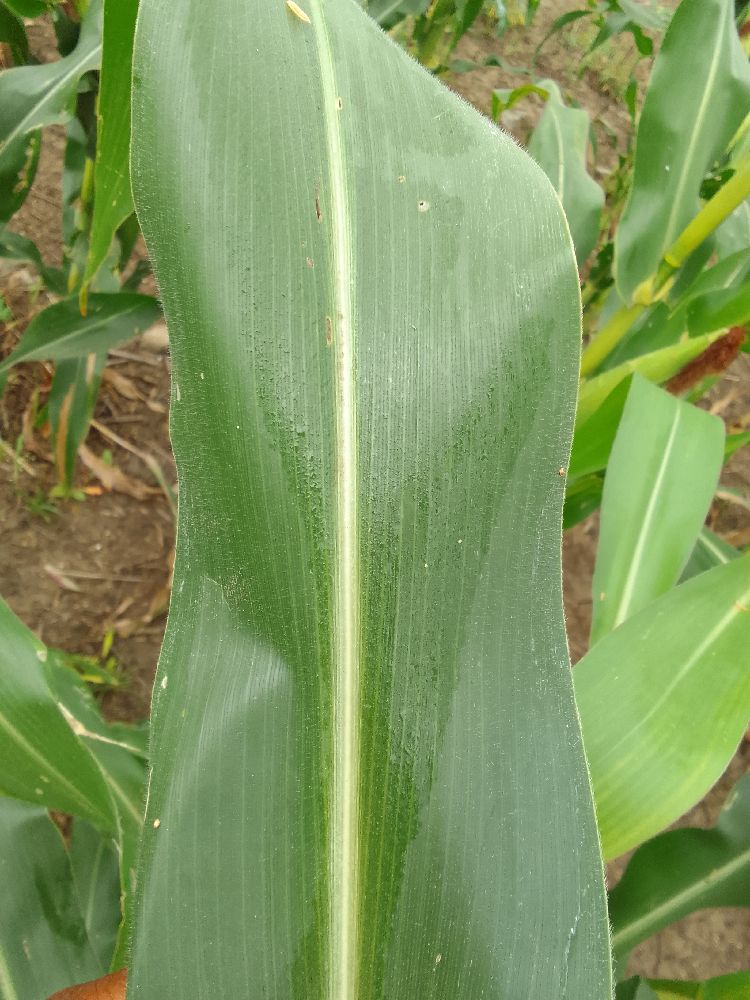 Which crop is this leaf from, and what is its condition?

maize, healthy
